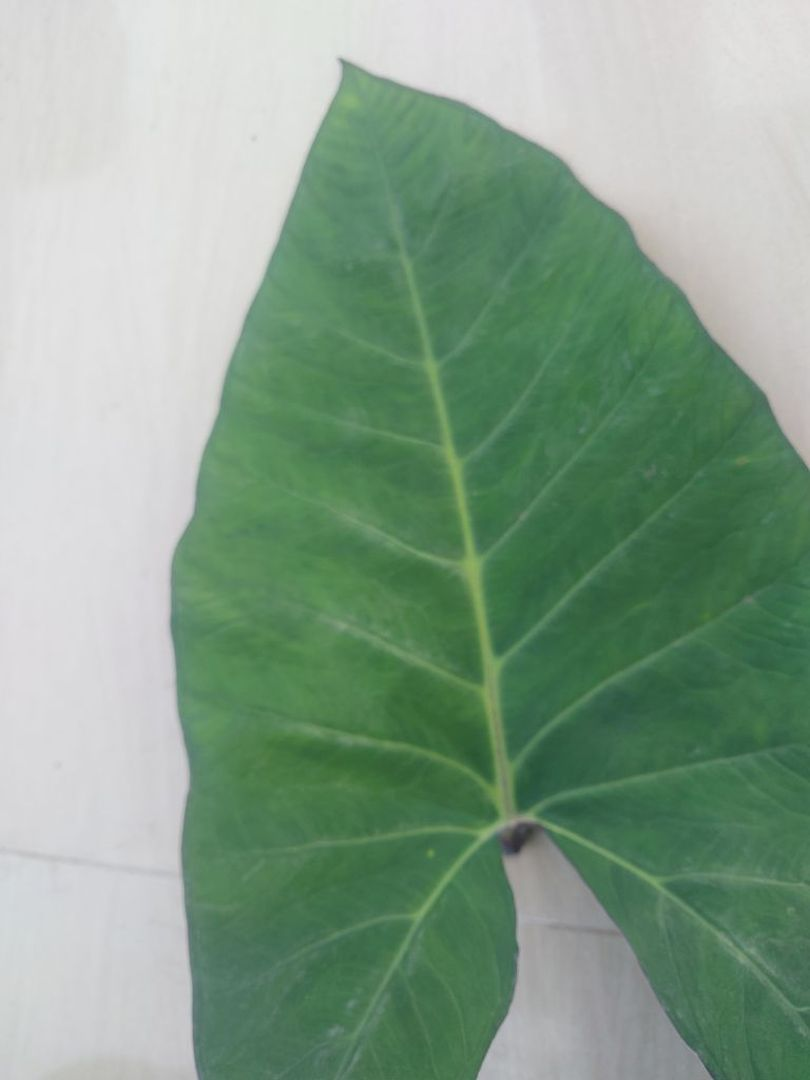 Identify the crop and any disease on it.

taro, healthy
